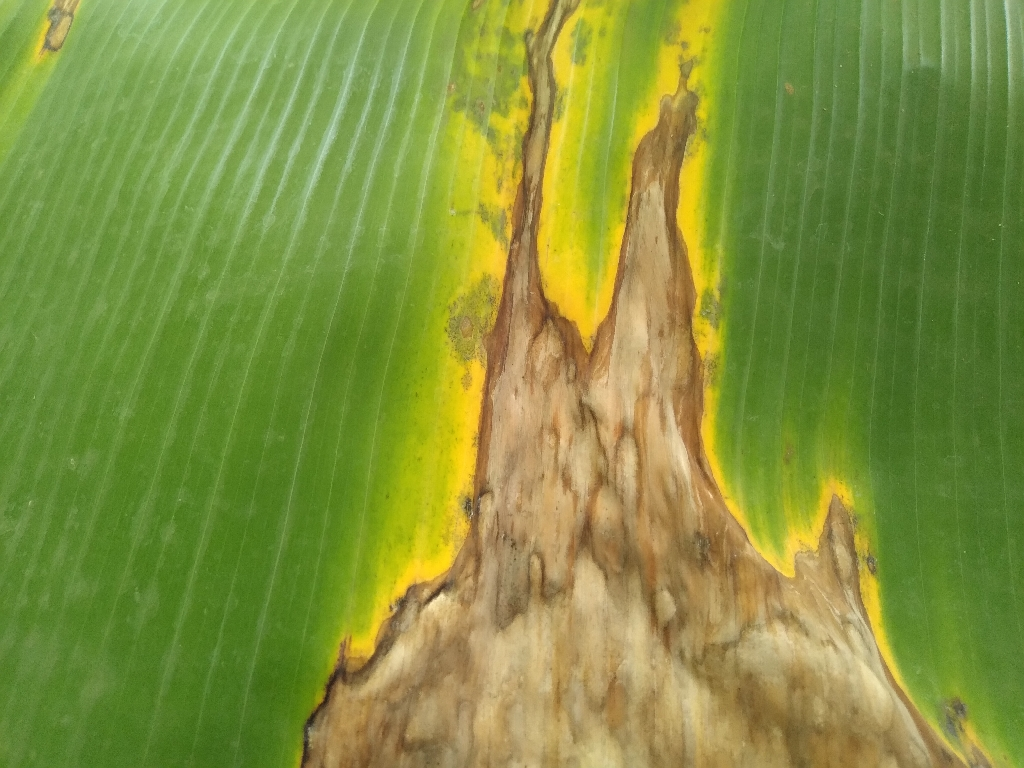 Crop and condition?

banana, black sigatoka
